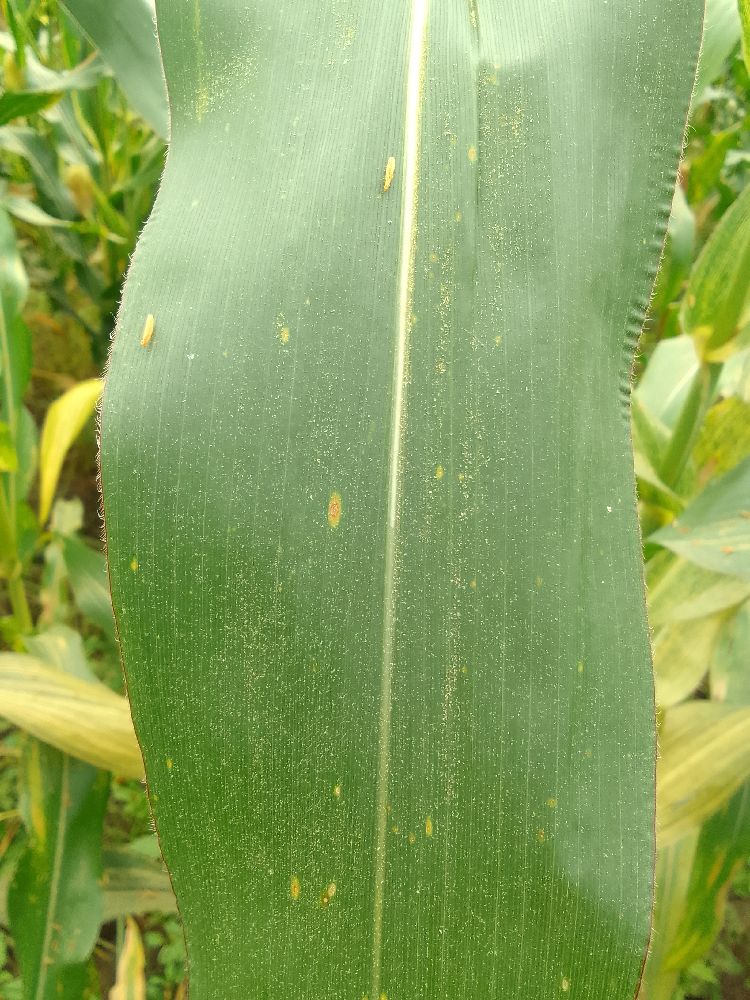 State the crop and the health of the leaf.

maize, healthy
